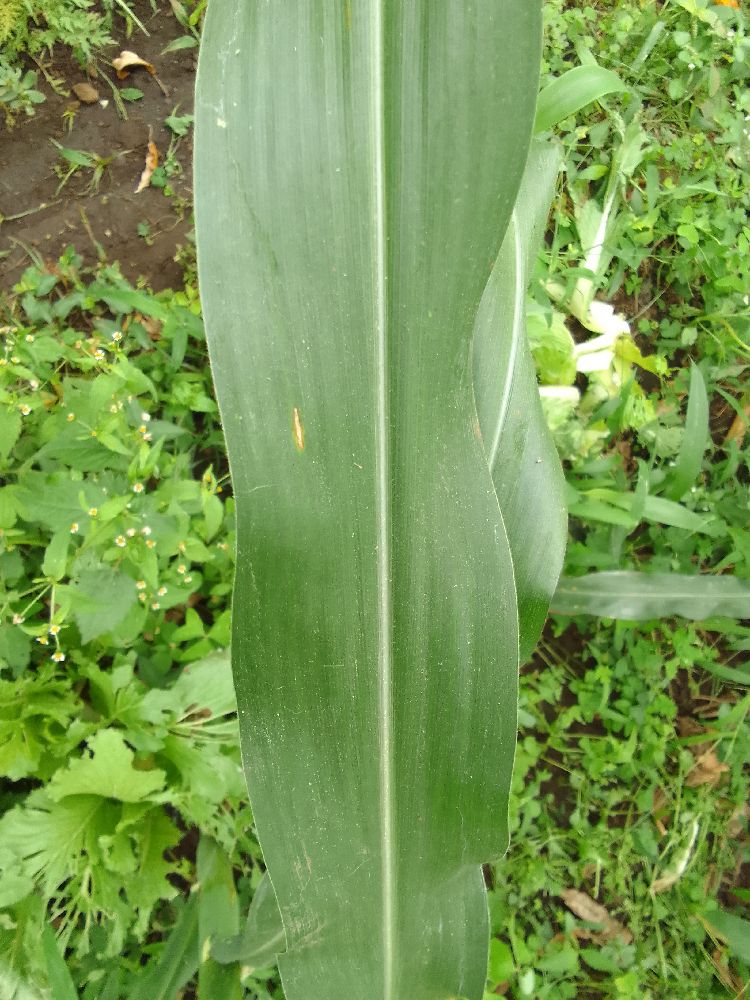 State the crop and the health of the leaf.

maize, healthy
